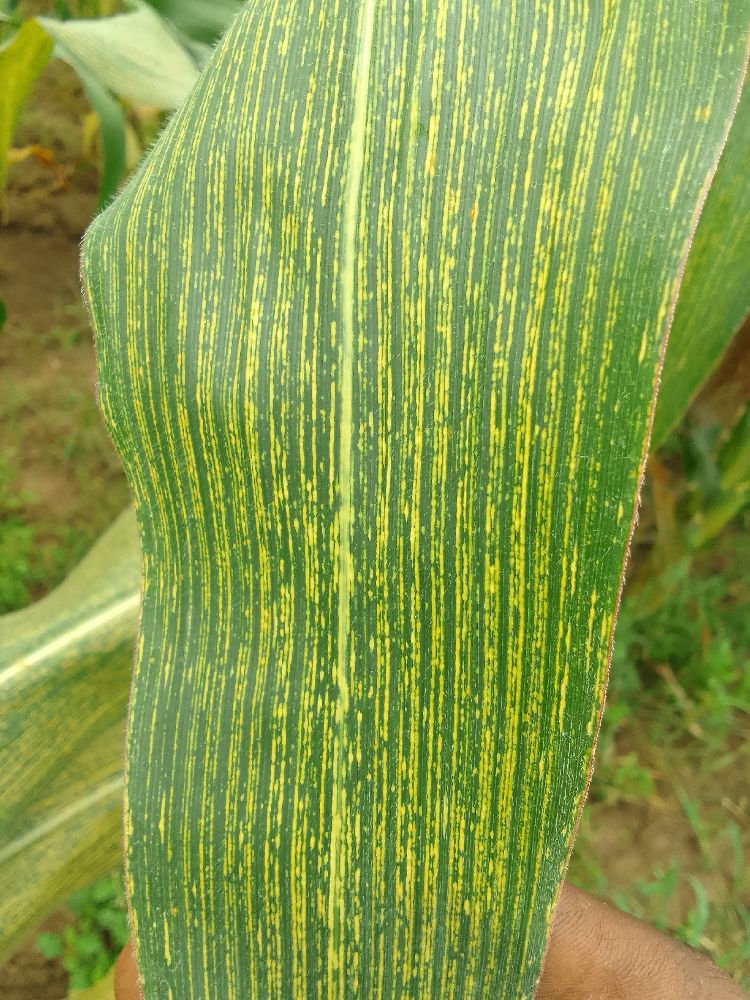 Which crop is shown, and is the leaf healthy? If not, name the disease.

maize, maize streak virus
